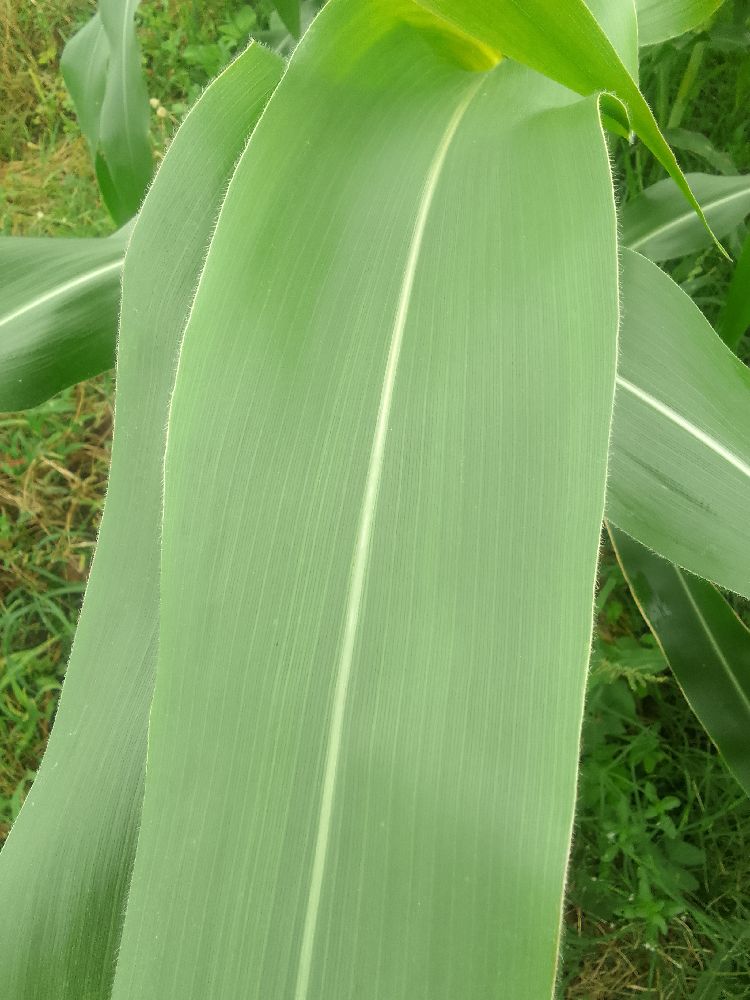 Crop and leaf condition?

maize, healthy
